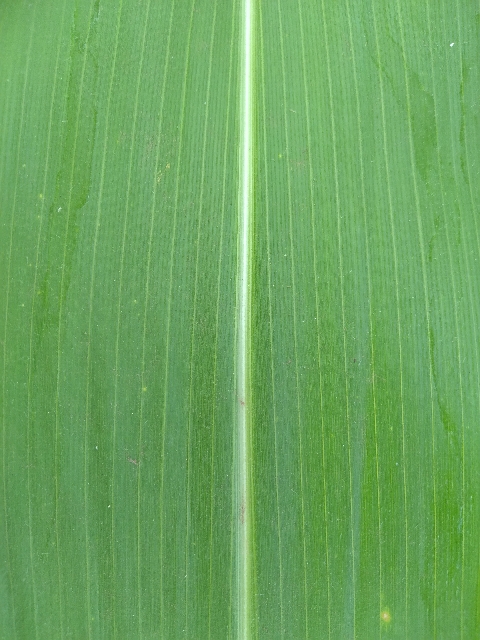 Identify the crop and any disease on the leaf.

maize, healthy
